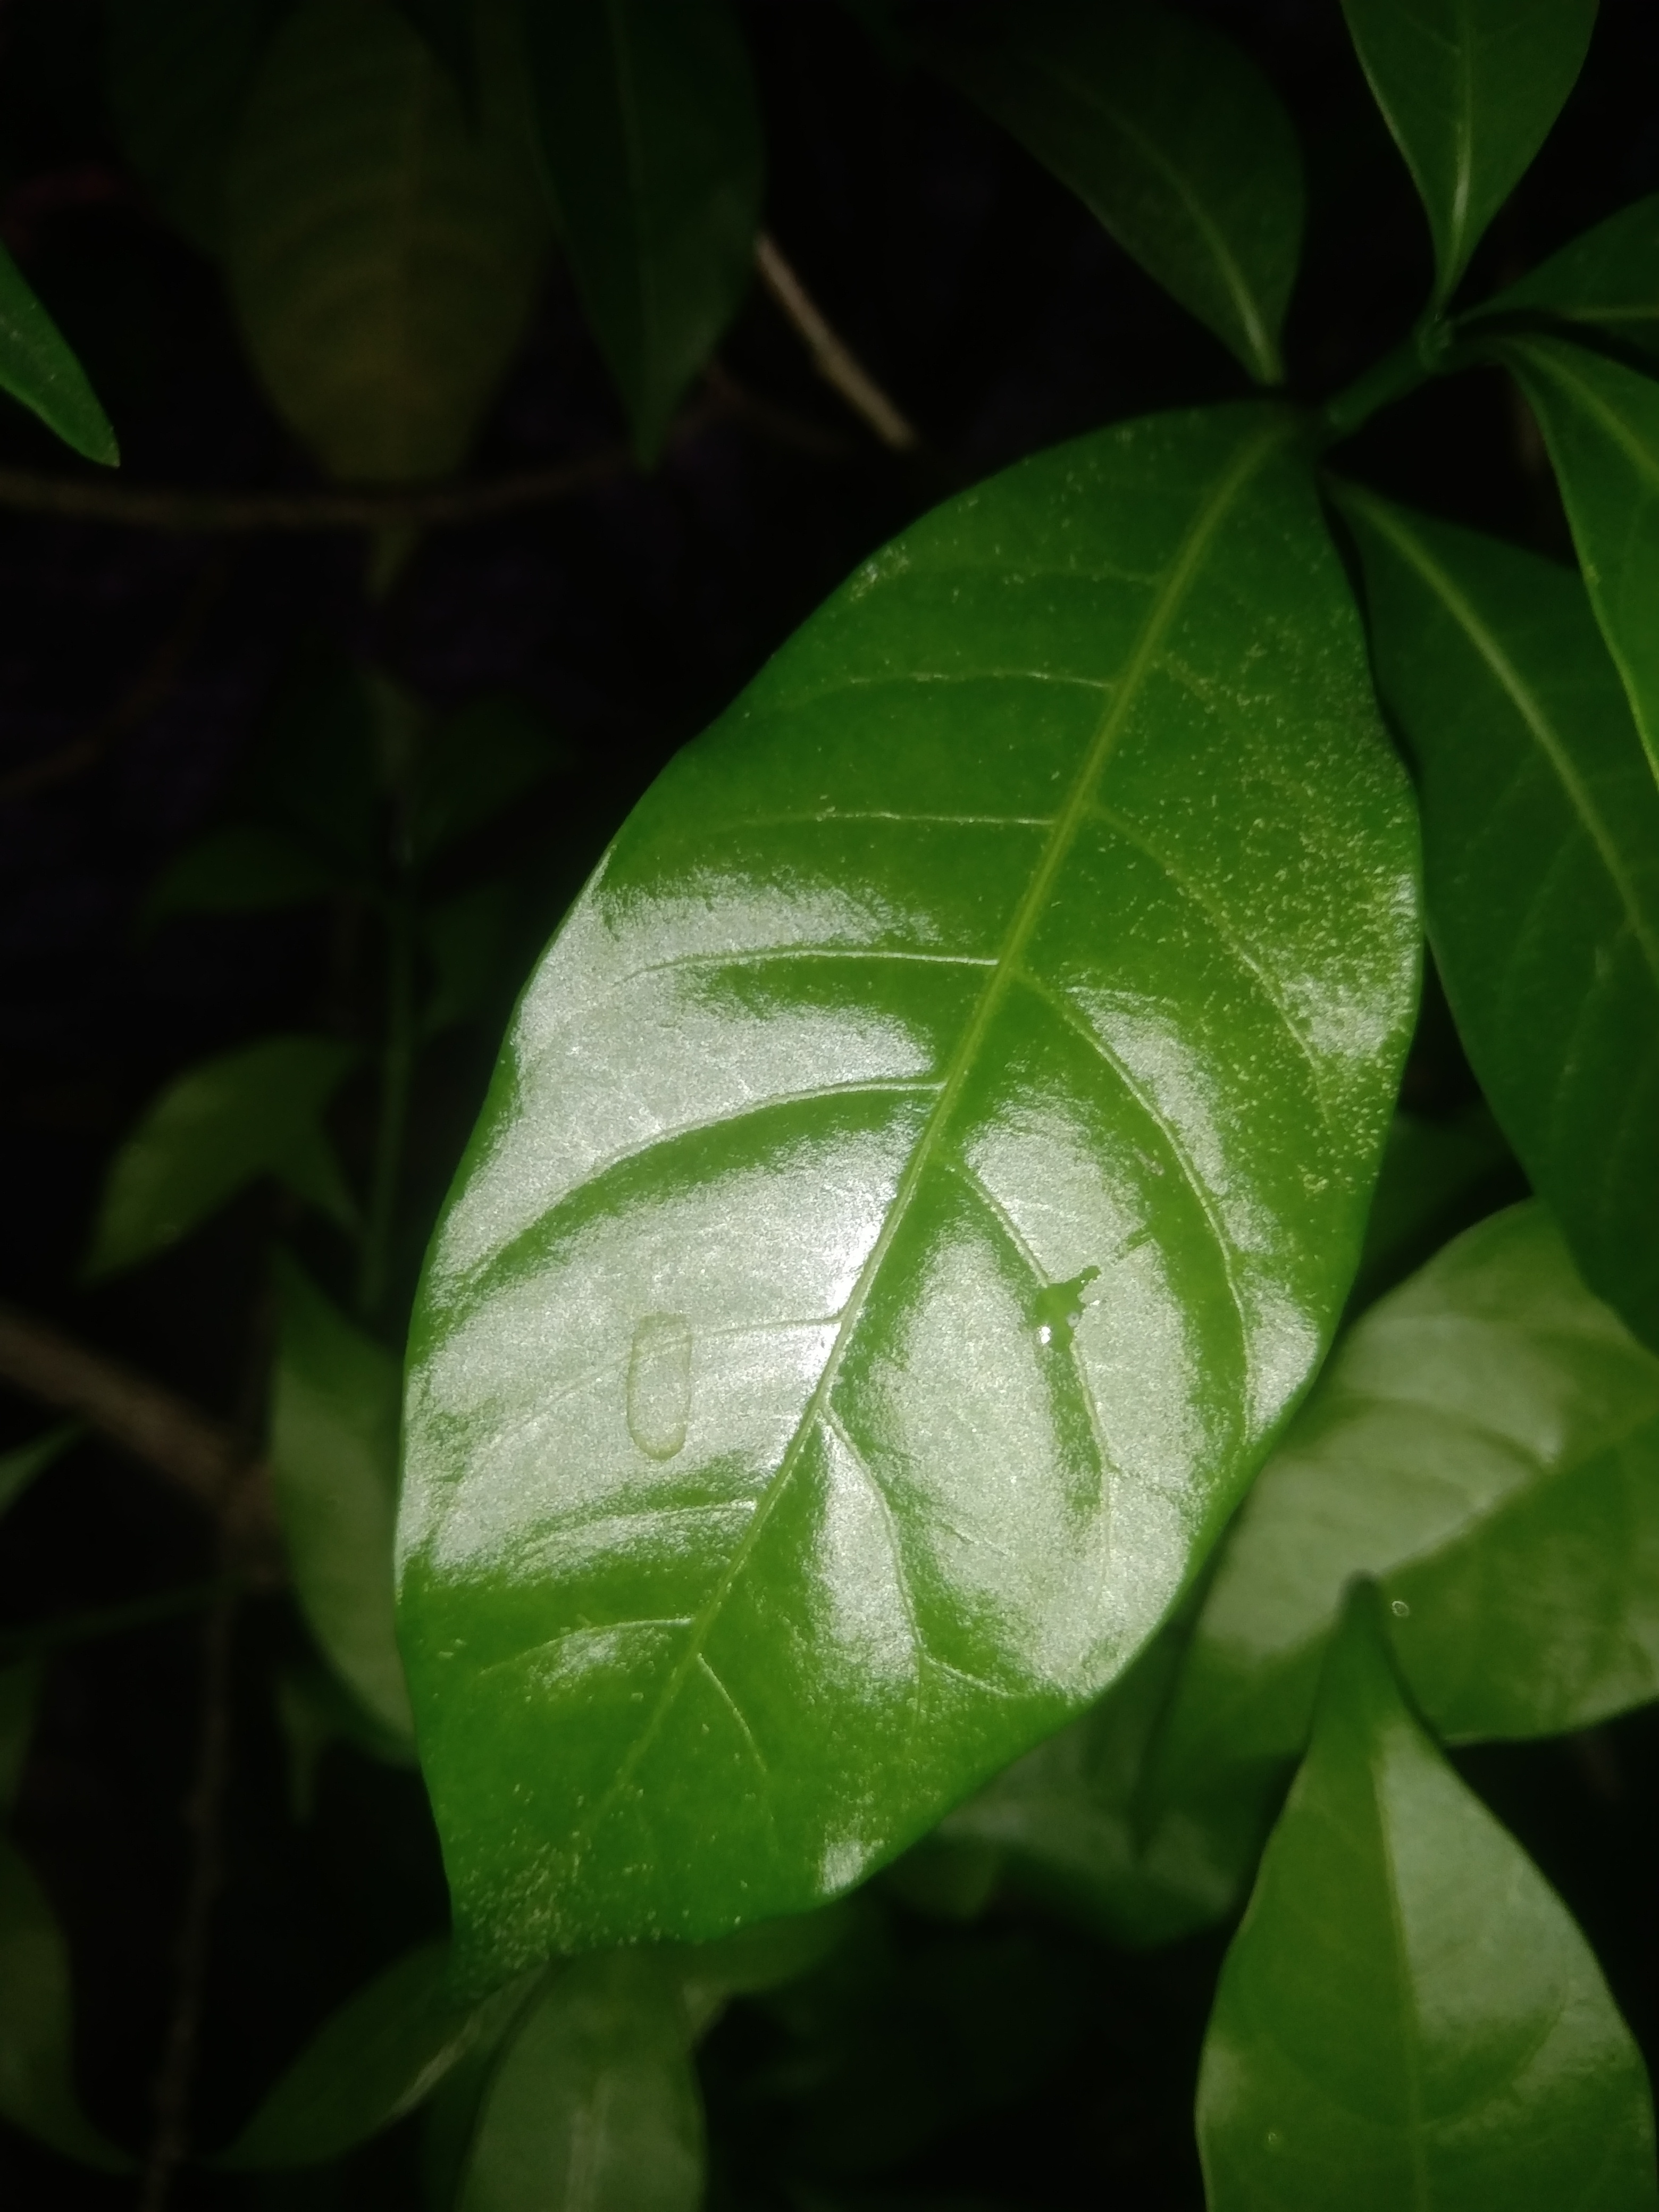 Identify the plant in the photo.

togor
